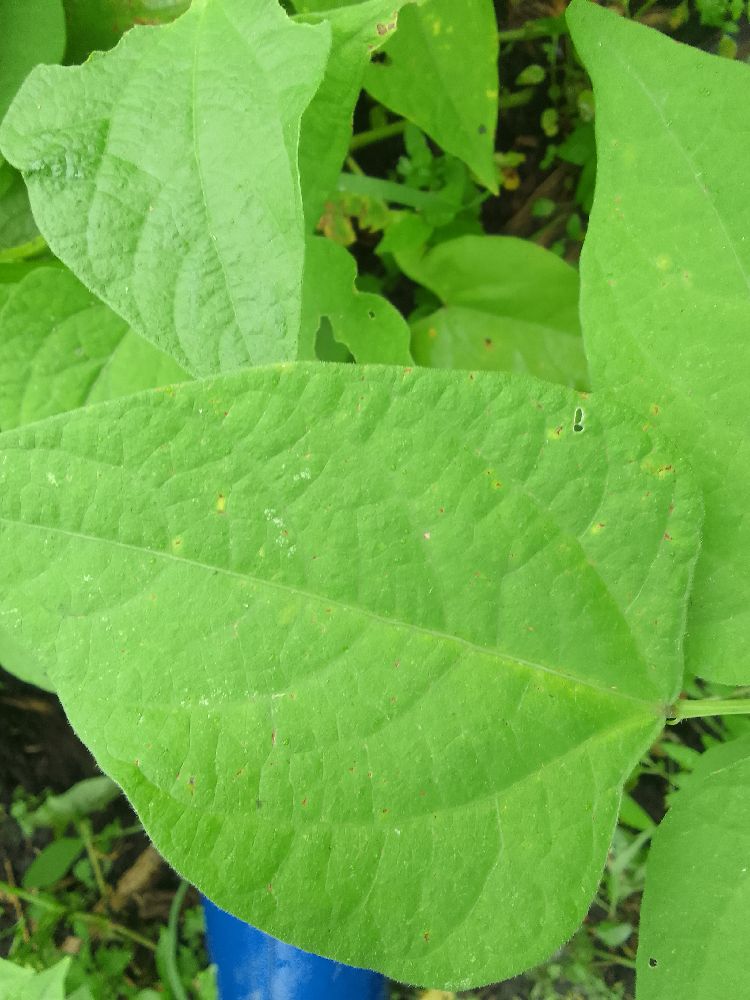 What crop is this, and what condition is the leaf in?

common bean, healthy
